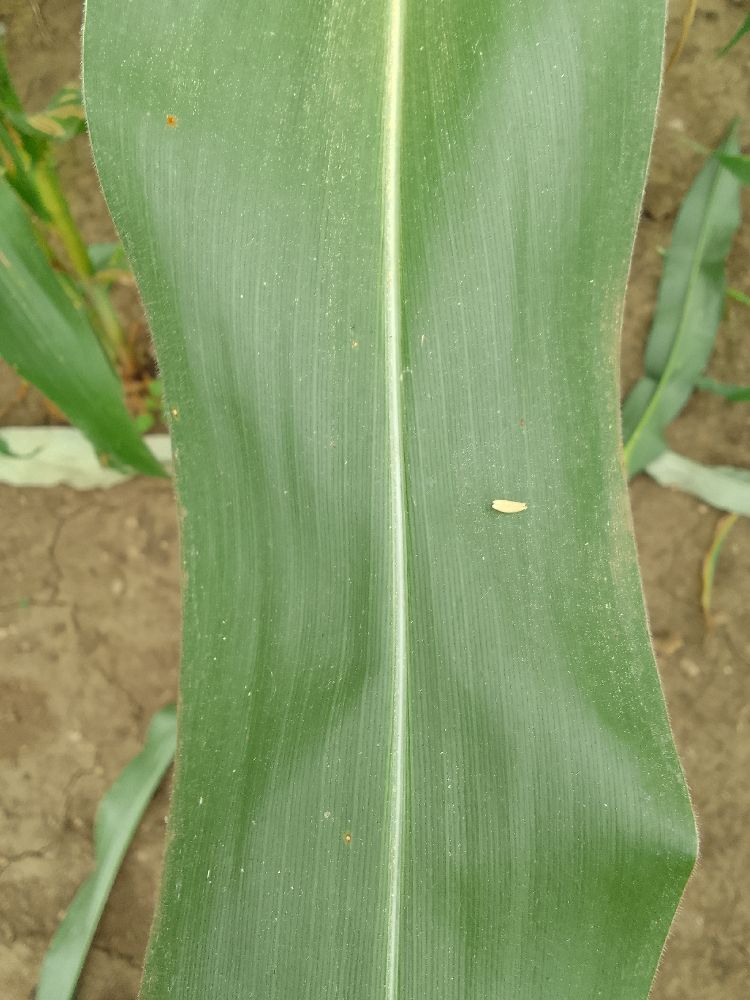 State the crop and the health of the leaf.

maize, healthy
